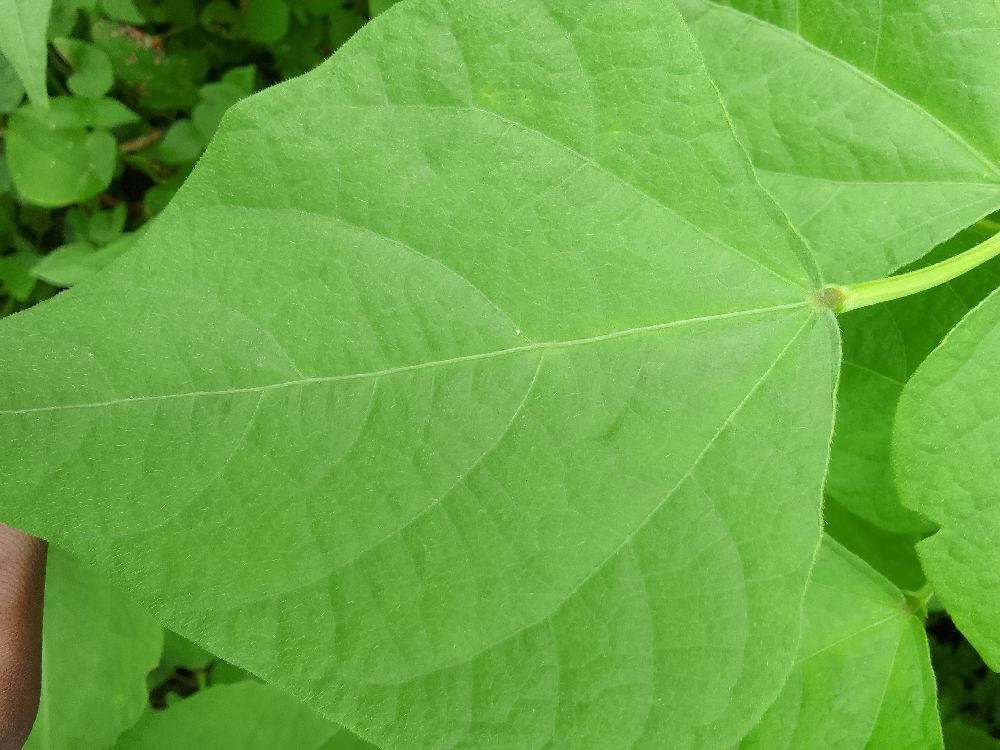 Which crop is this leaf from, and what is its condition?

common bean, healthy
